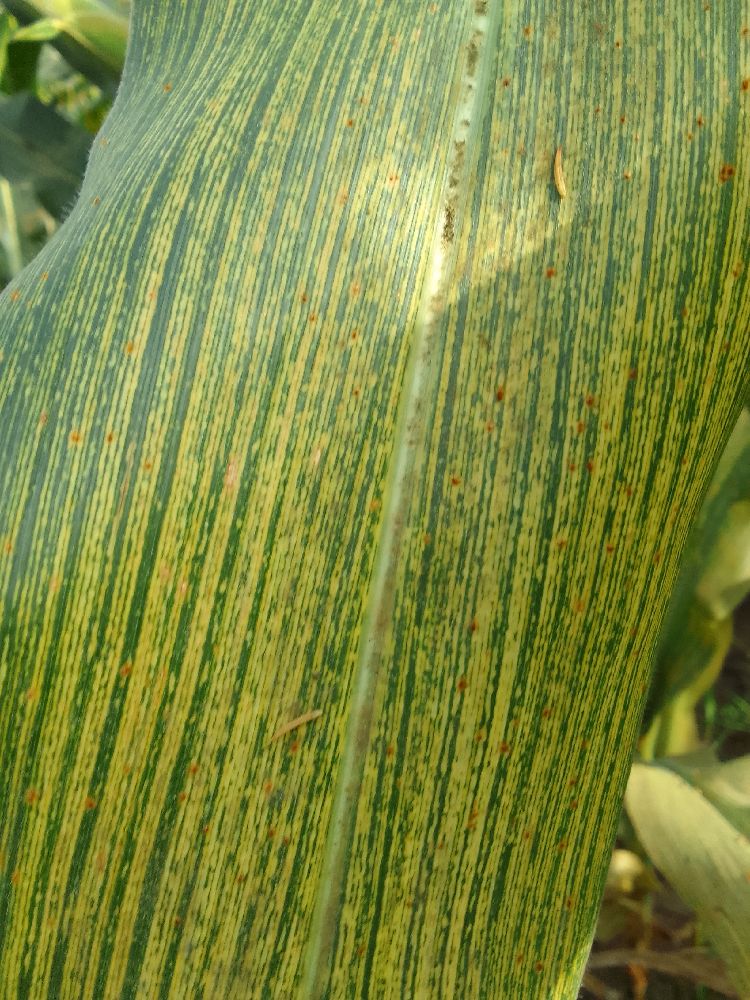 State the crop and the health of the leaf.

maize, maize streak virus
